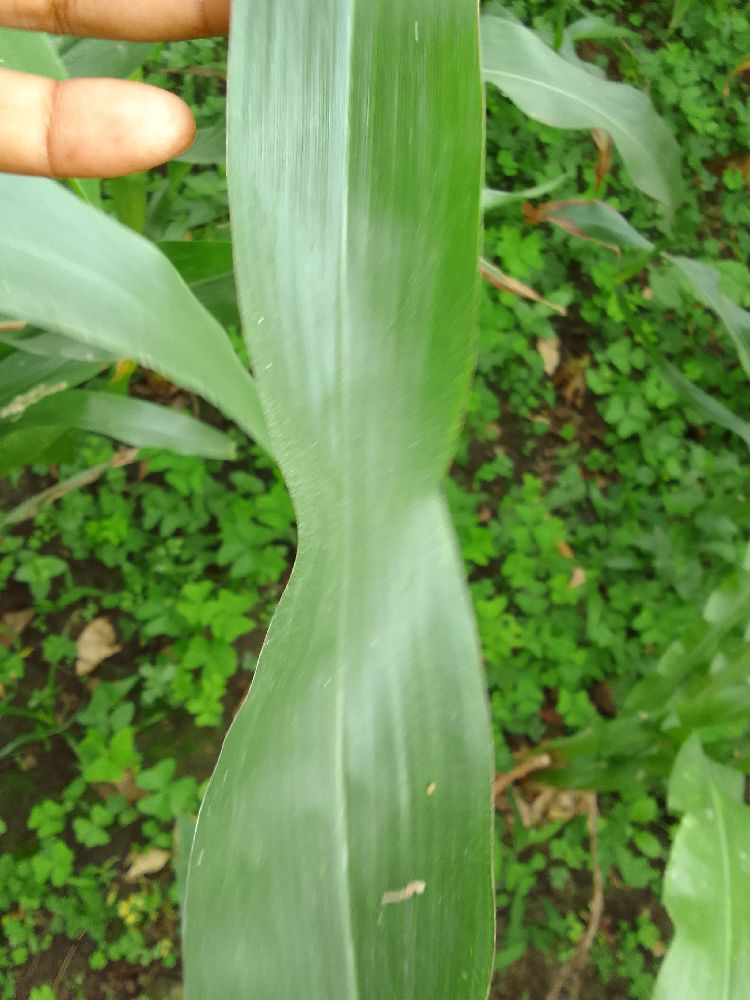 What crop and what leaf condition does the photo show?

maize, healthy
